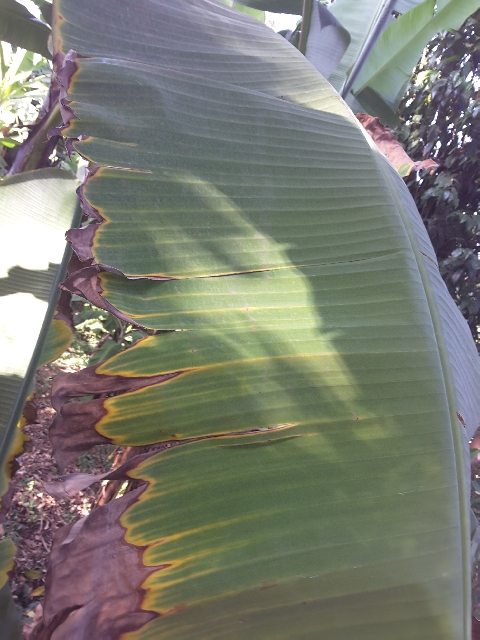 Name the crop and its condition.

banana, fusarium wilt race 1
